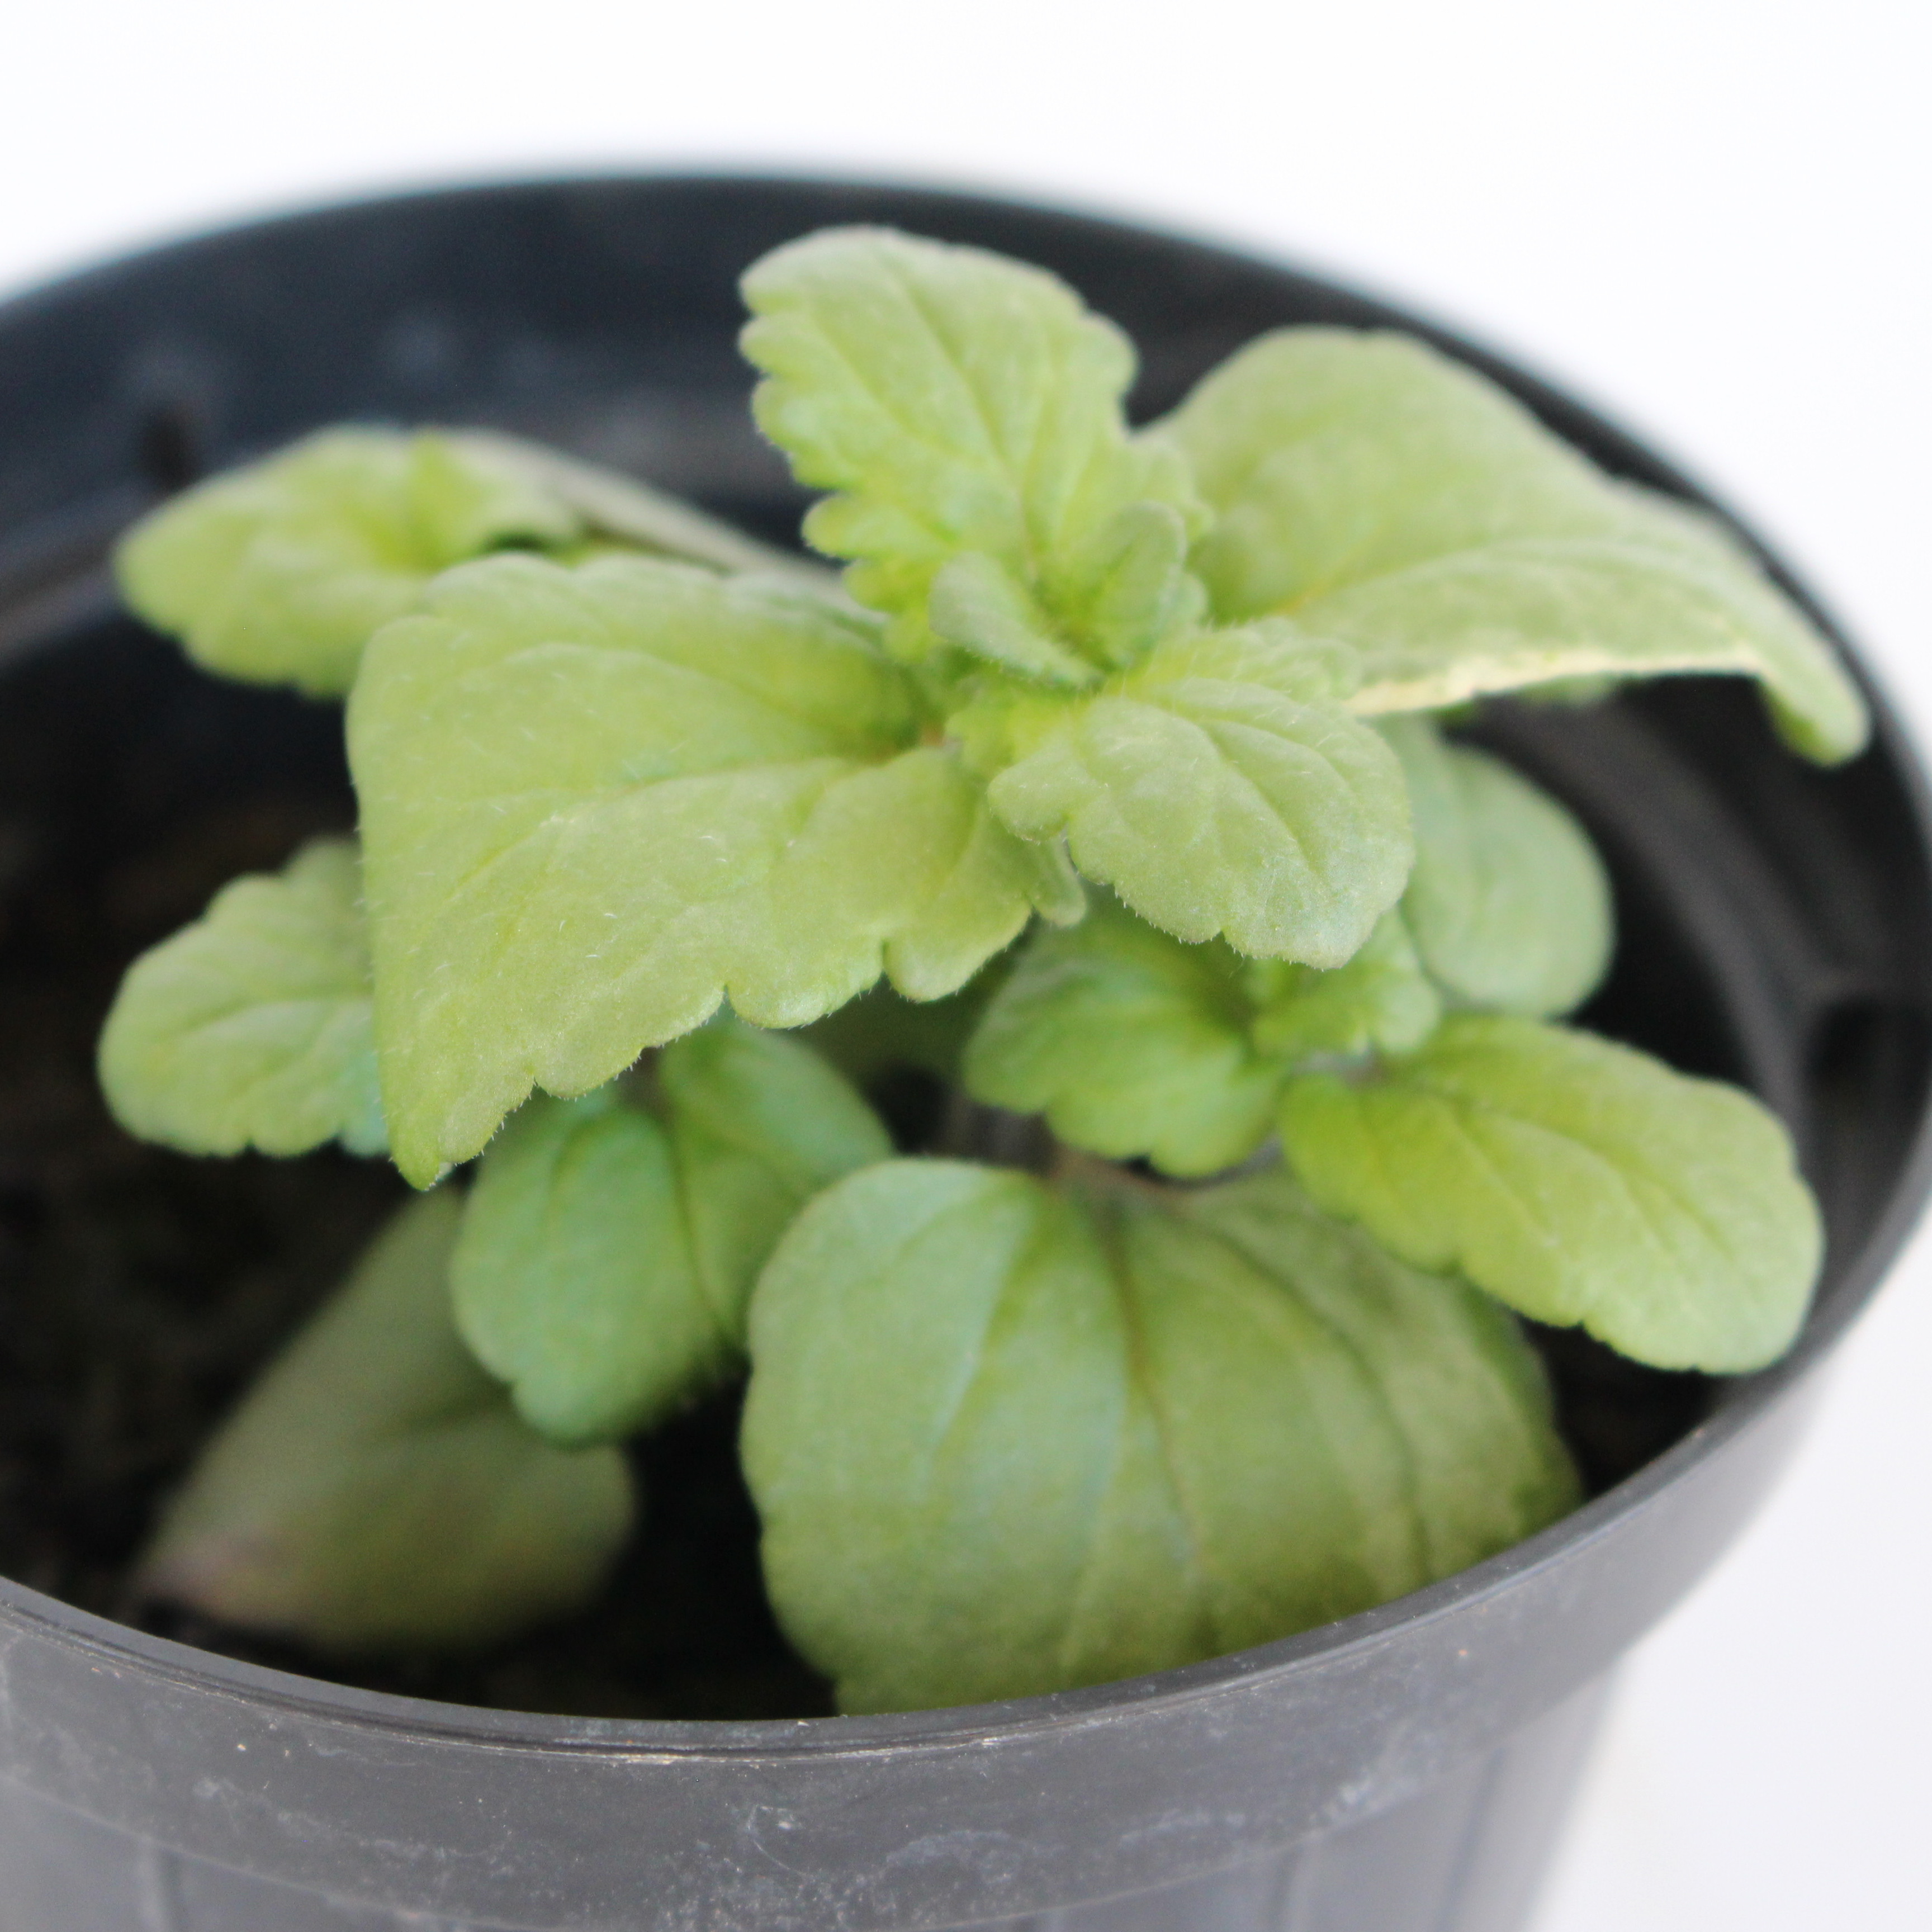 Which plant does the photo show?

Veronica persica
